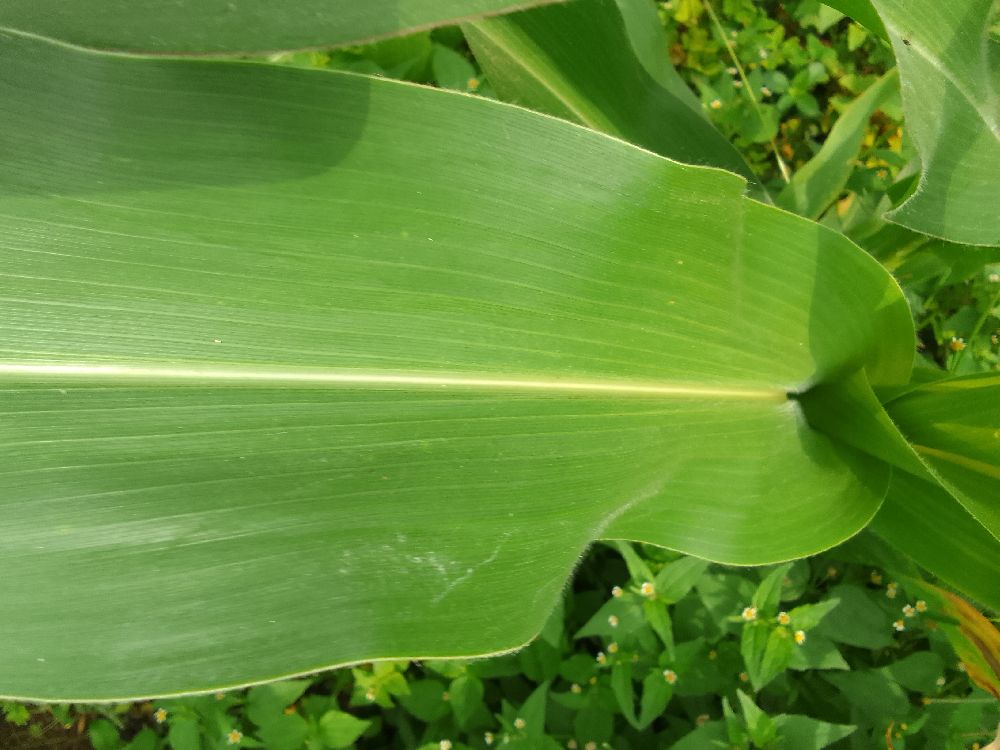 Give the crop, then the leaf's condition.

maize, healthy
